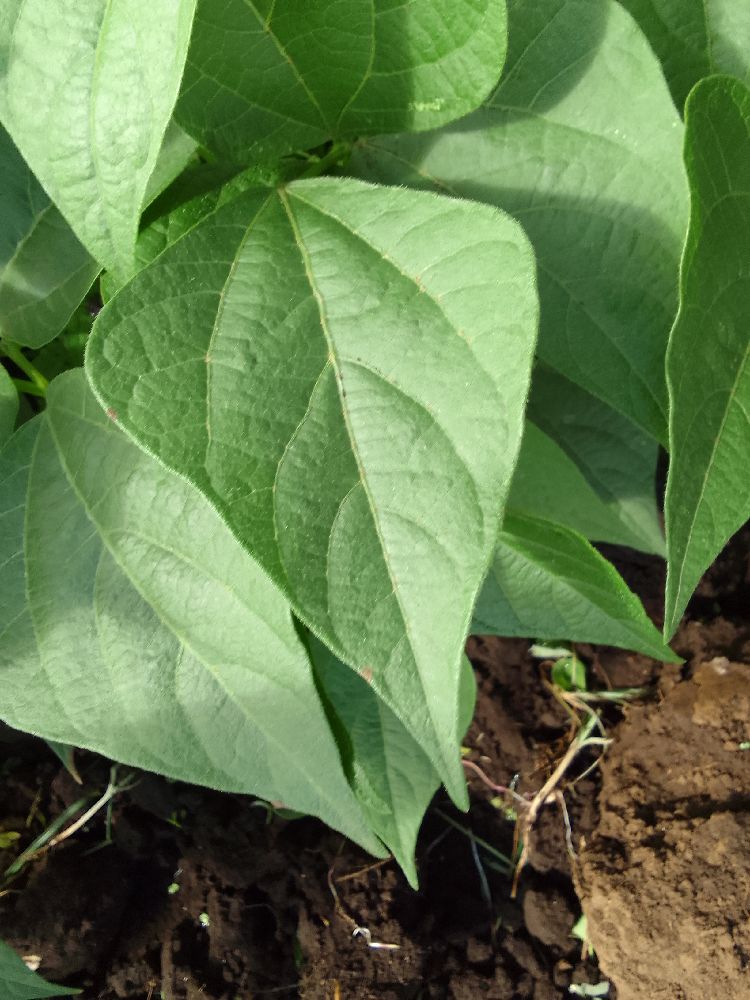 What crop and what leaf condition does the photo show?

common bean, healthy
